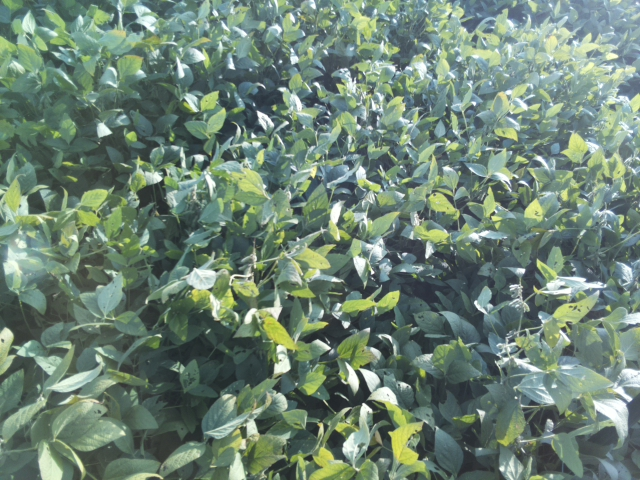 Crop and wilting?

soybean, slight leaflet or petiole turgor loss in upper canopy
